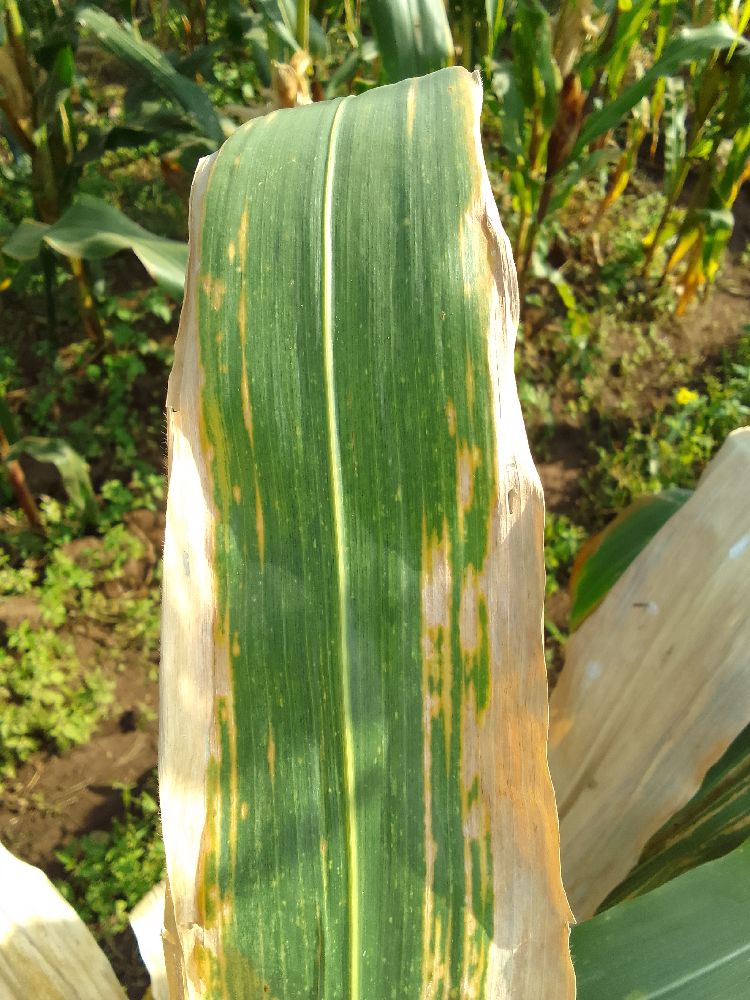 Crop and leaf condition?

maize, maize lethal necrosis
